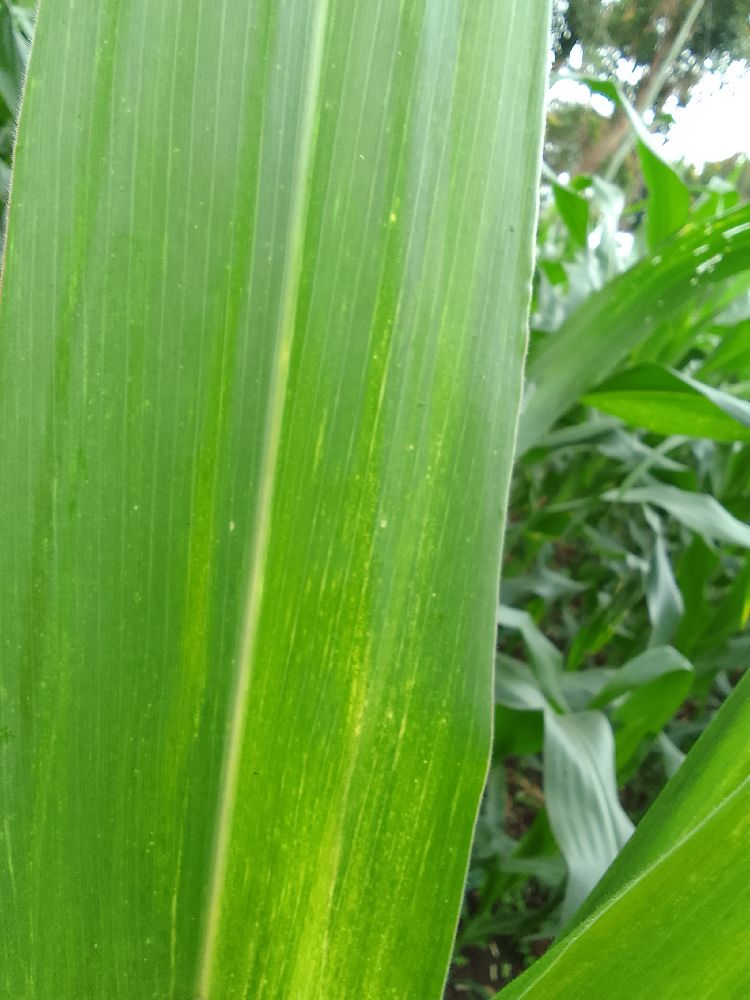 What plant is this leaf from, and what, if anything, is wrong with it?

maize, maize lethal necrosis
